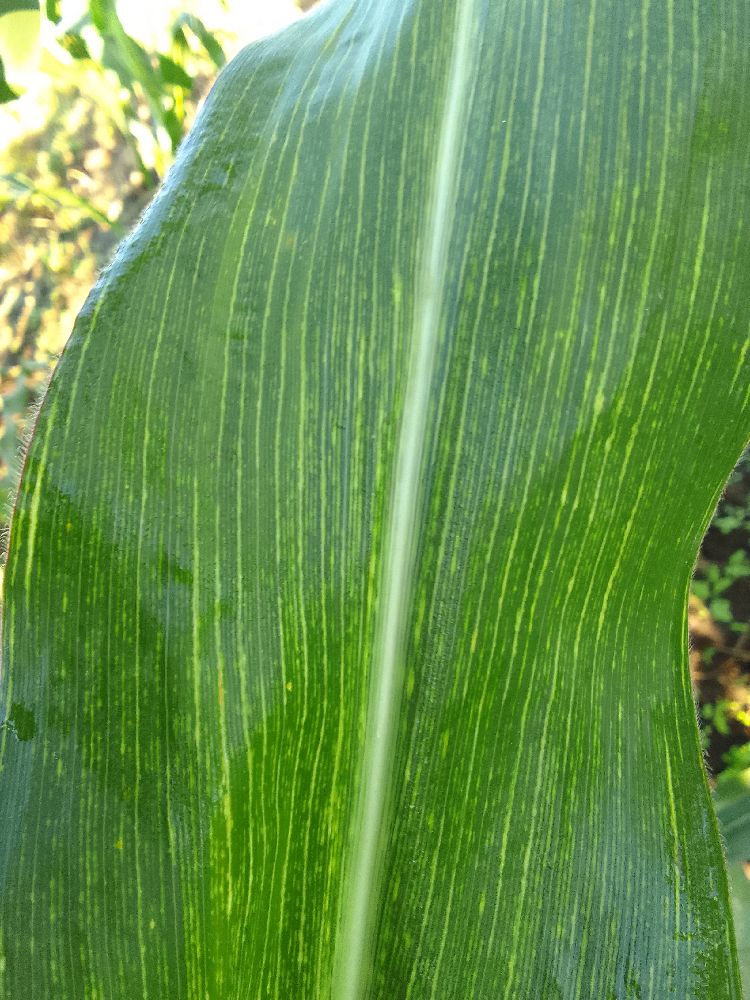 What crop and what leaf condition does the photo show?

maize, maize streak virus
